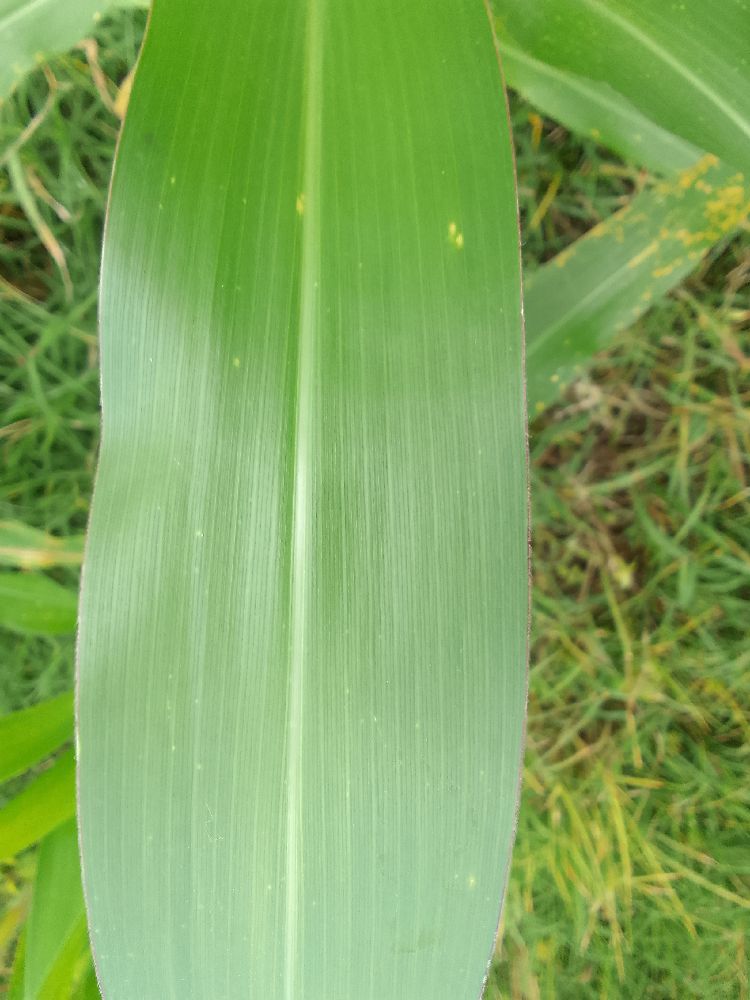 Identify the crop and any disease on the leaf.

maize, healthy
